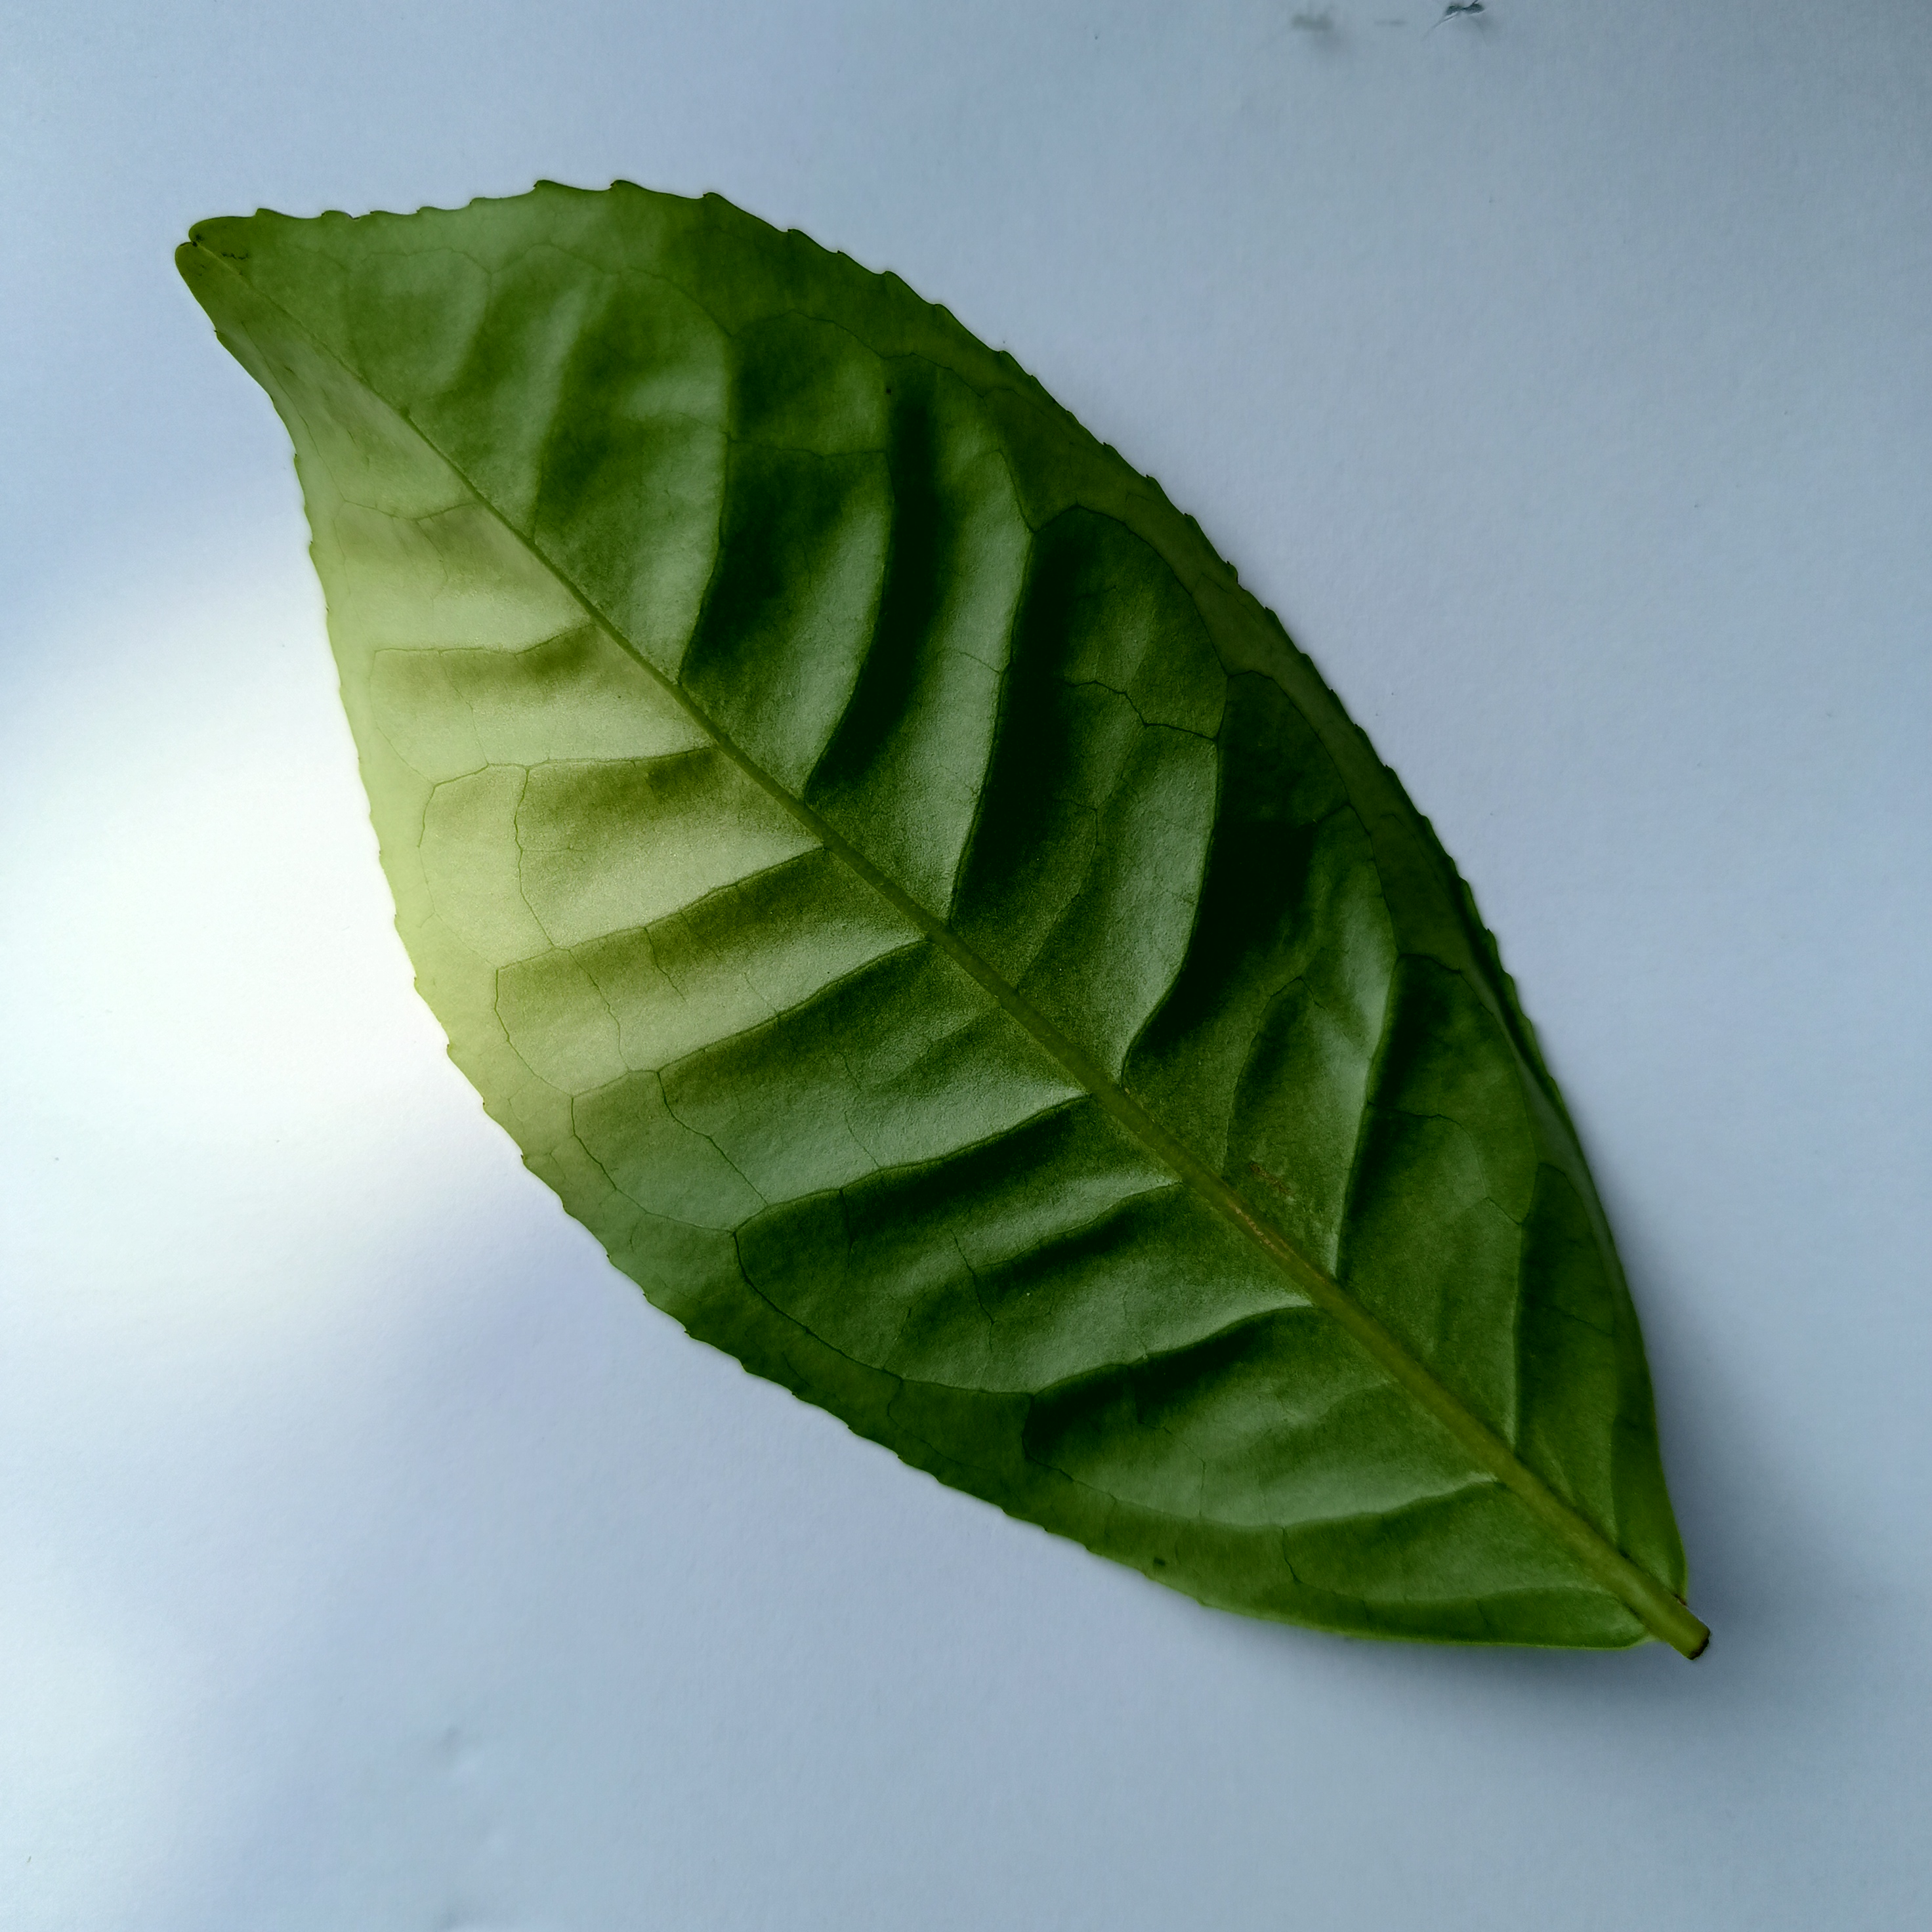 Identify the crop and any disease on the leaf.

tea, healthy
